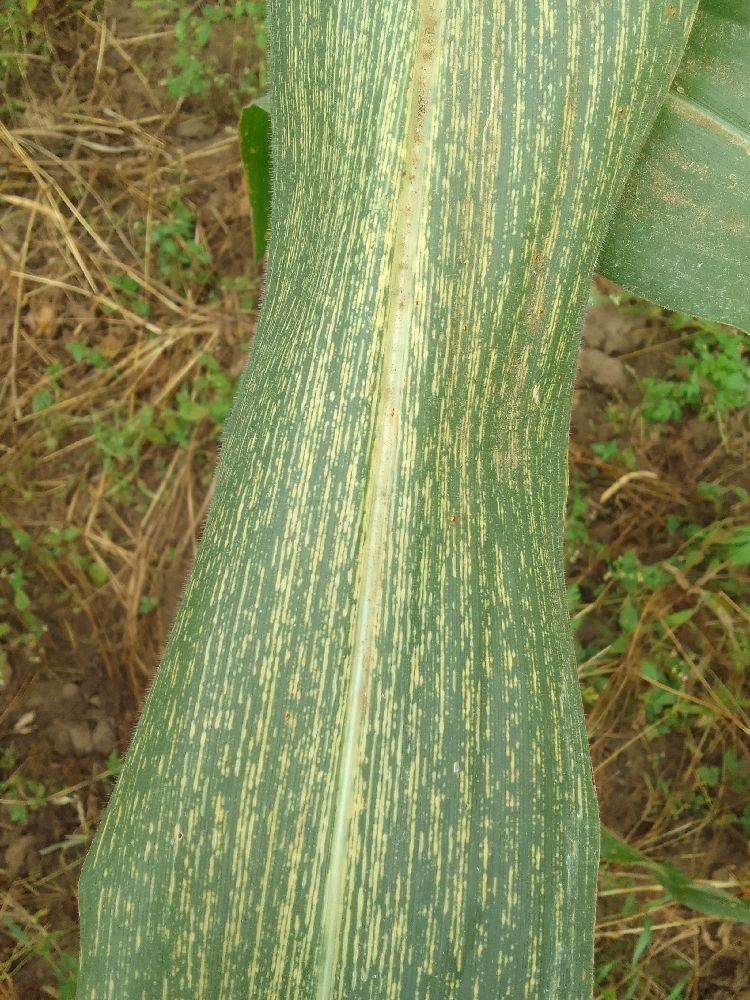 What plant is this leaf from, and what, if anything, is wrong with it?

maize, maize streak virus
